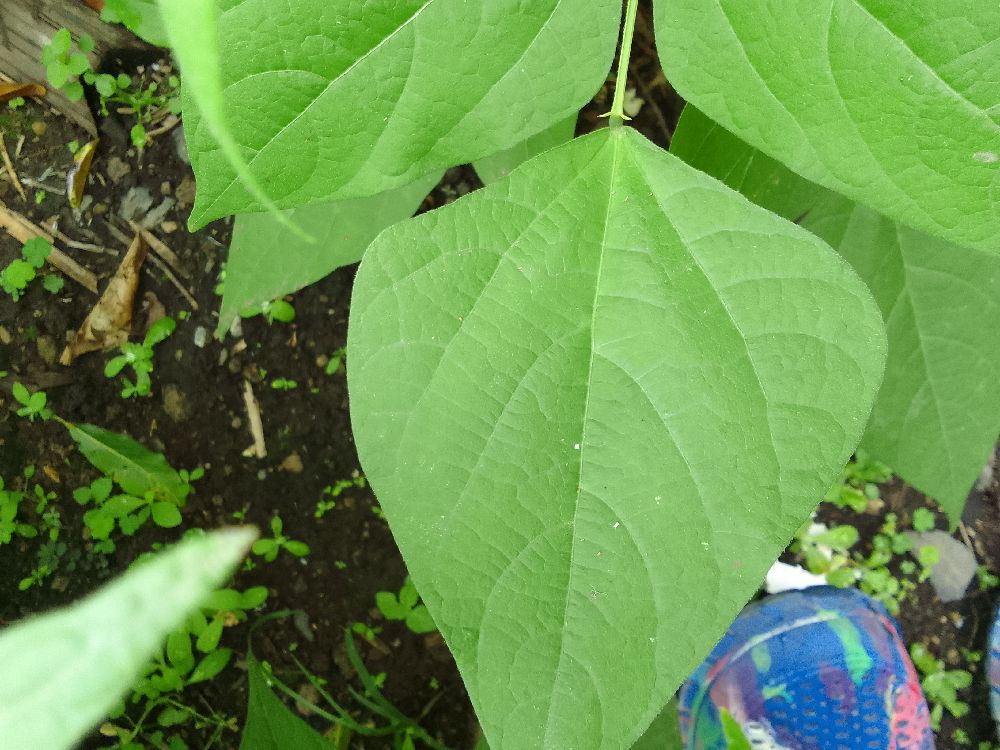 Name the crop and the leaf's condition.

common bean, healthy
